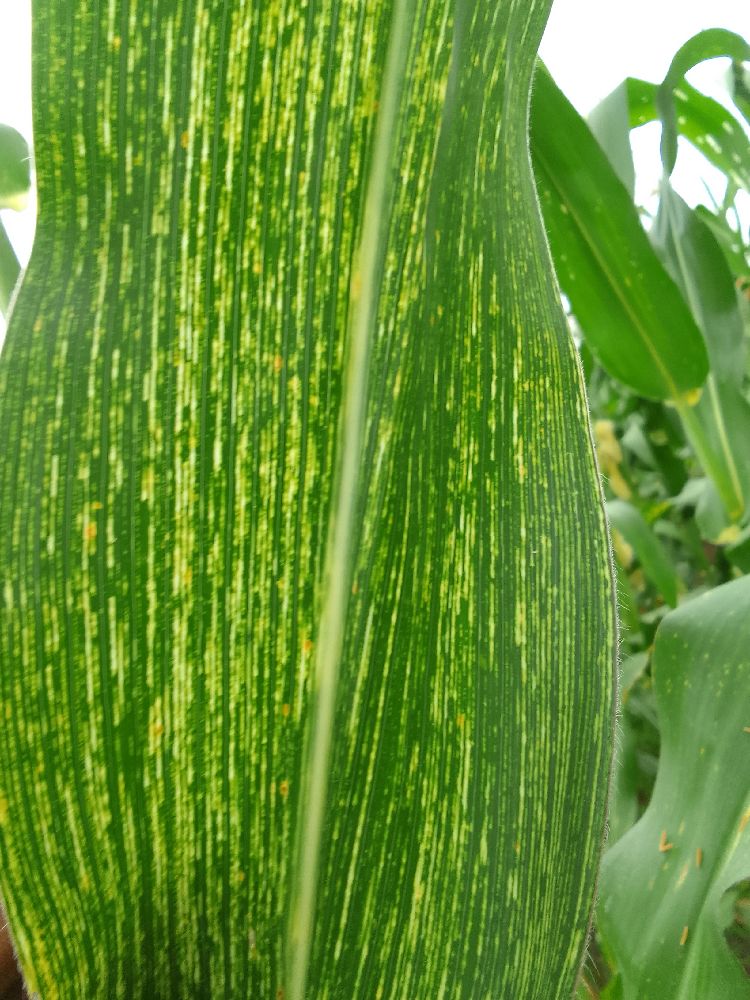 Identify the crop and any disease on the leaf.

maize, maize streak virus
